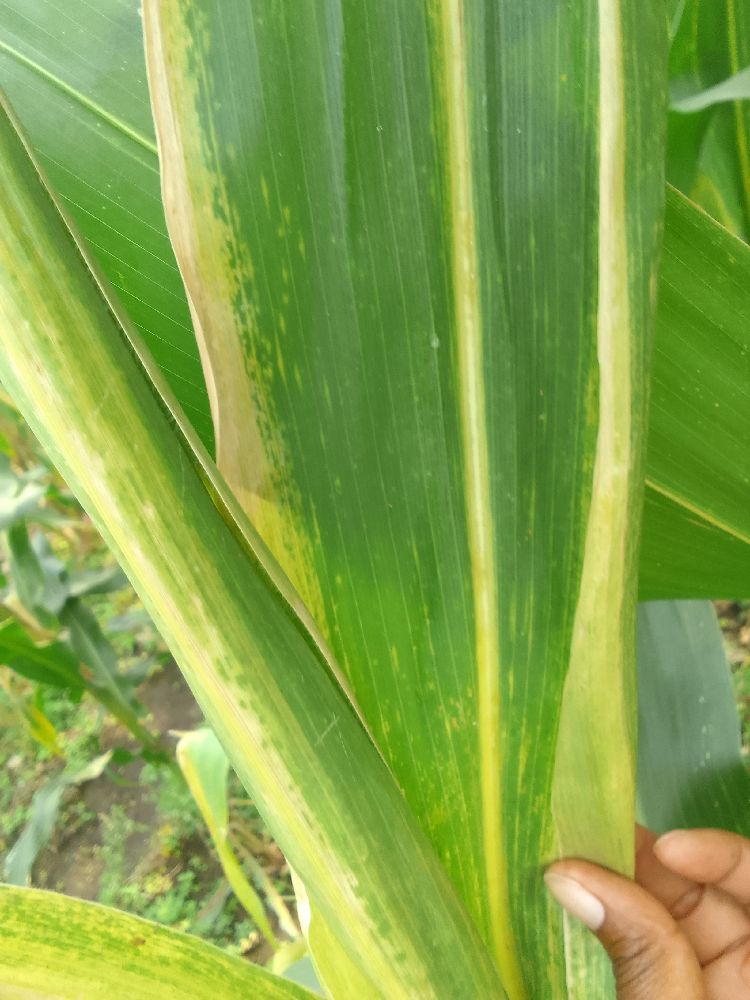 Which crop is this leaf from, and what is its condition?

maize, maize lethal necrosis
